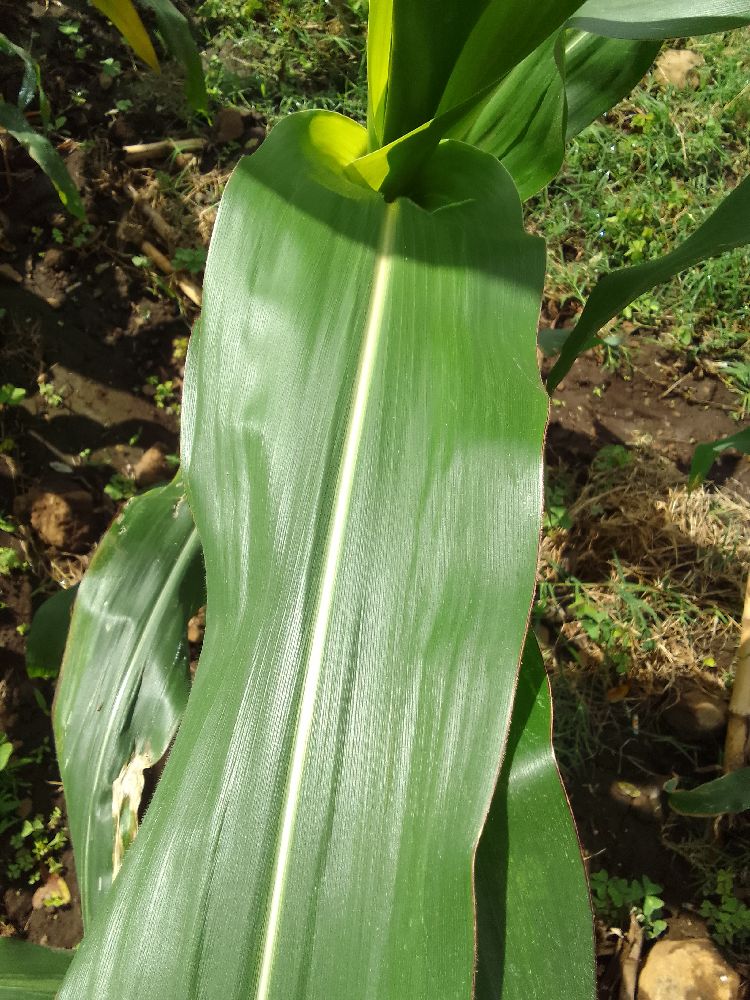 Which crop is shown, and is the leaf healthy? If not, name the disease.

maize, healthy
